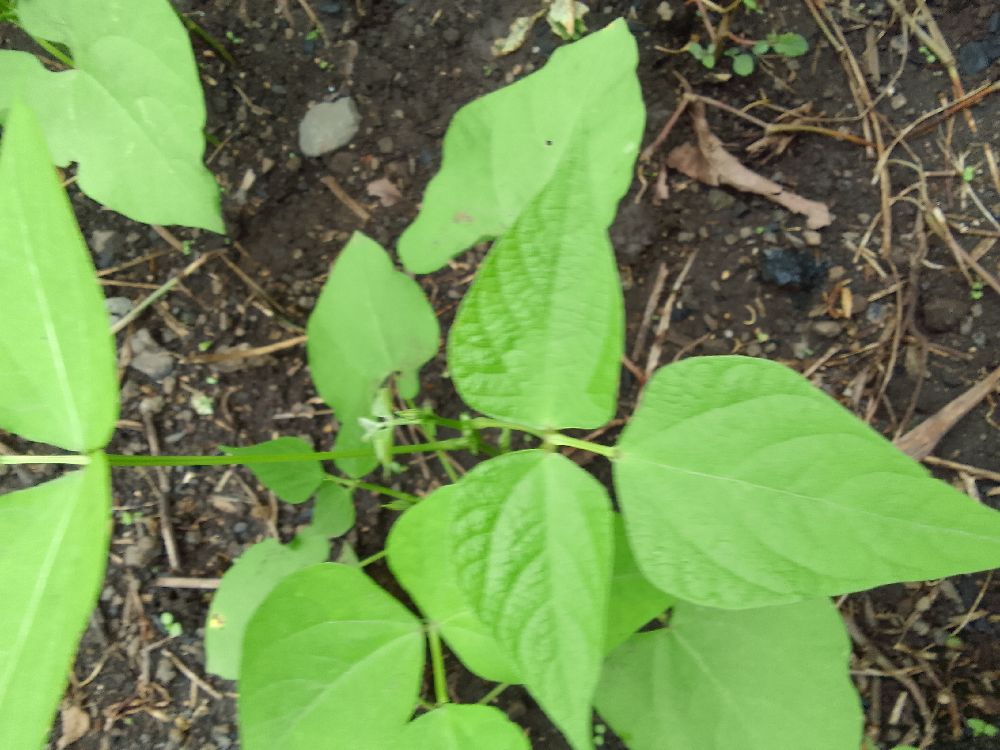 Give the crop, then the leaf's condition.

common bean, healthy
